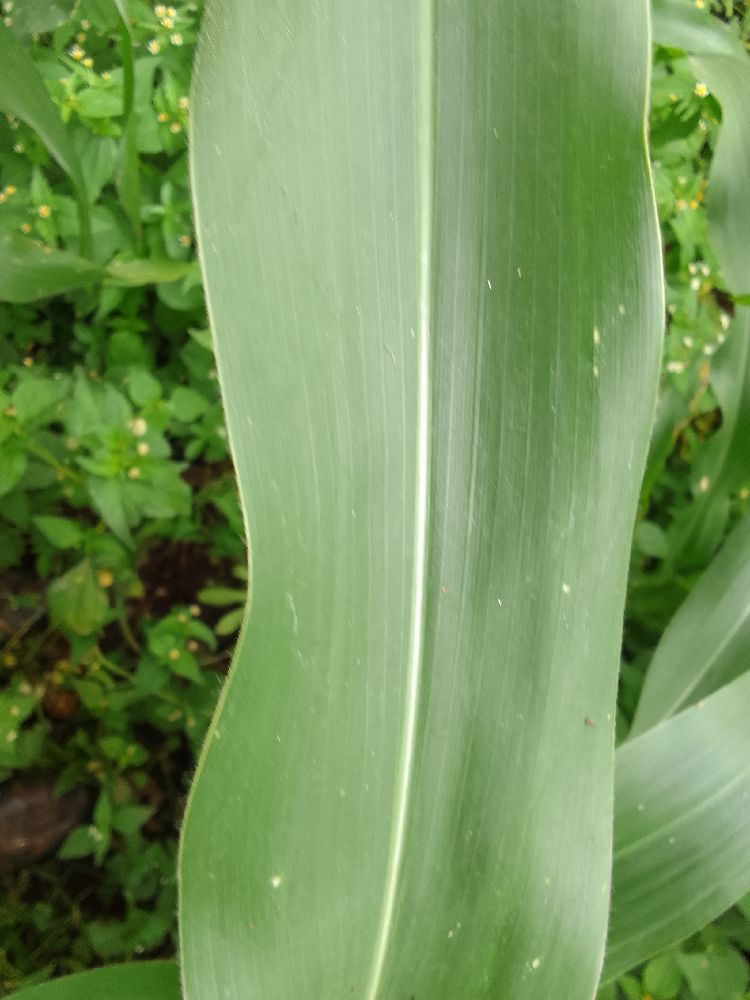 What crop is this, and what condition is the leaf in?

maize, healthy
